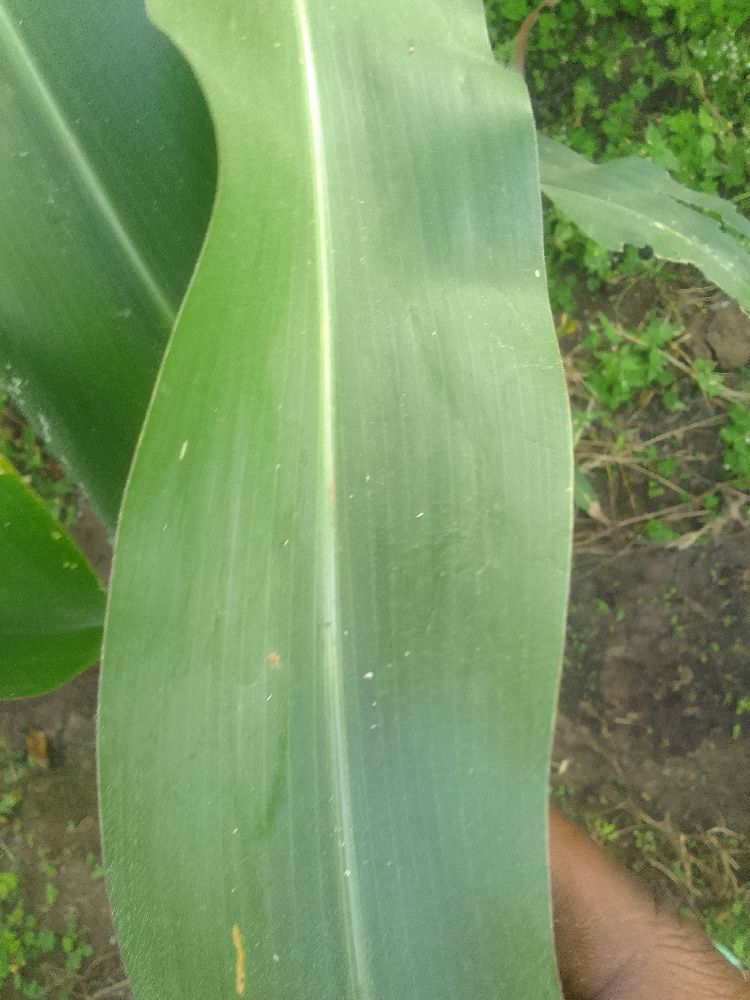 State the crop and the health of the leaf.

maize, healthy
